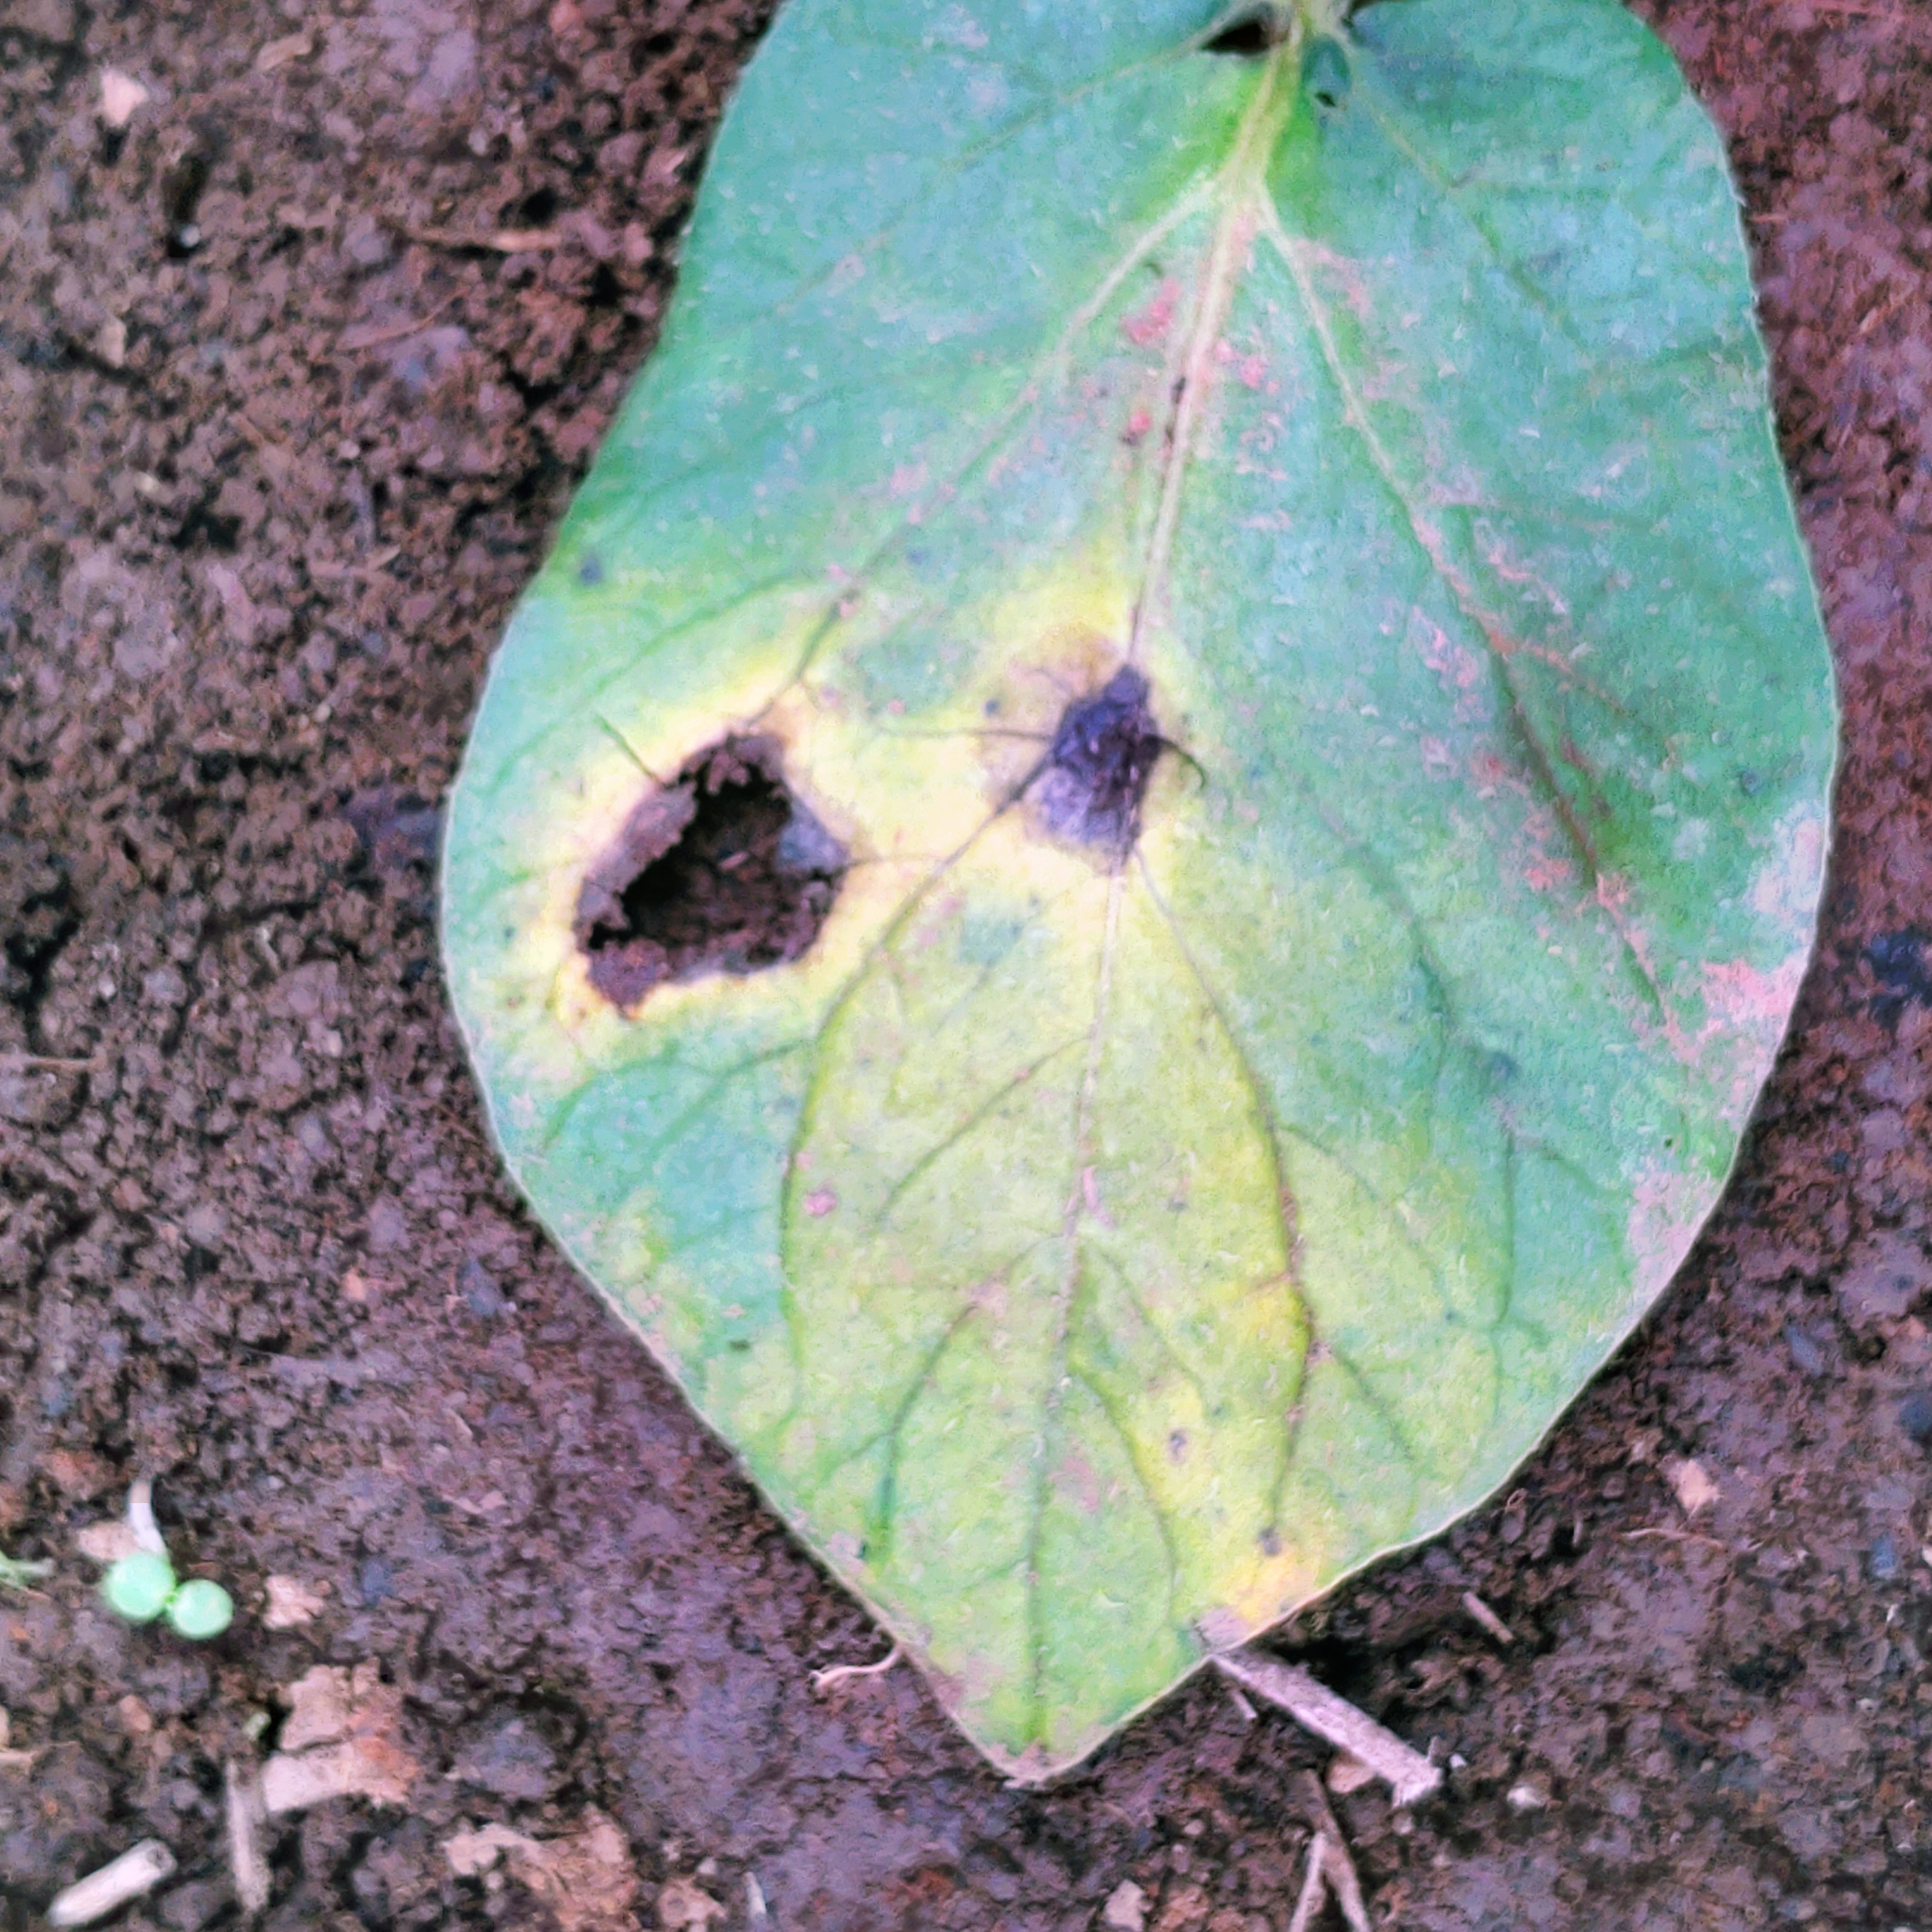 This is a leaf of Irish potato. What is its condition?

late blight
